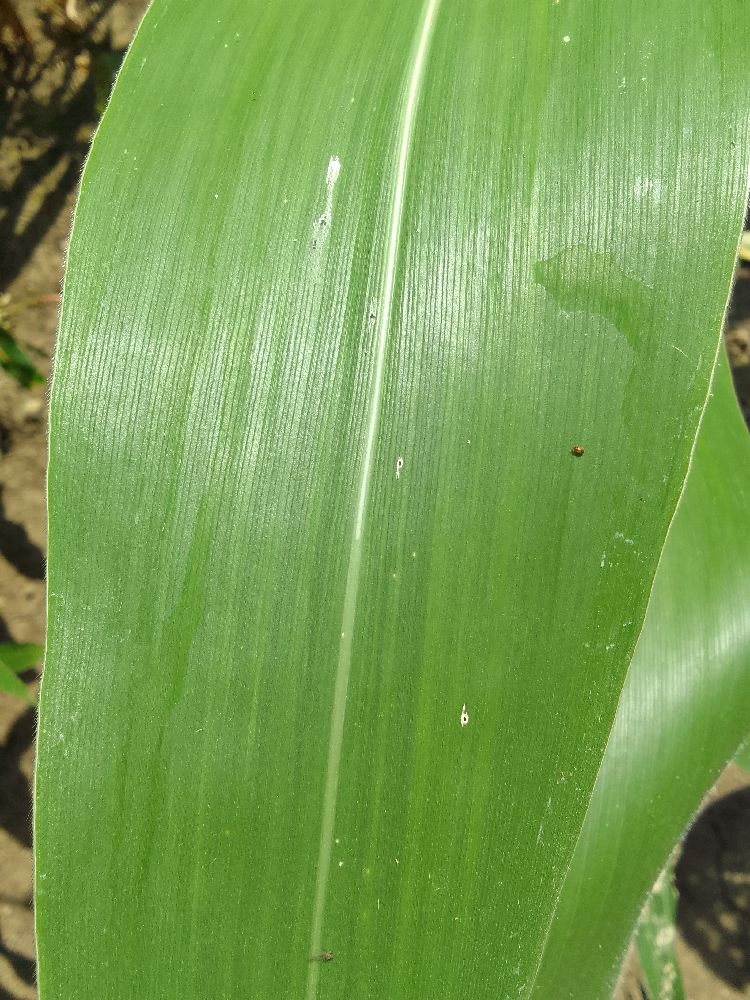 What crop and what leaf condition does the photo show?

maize, healthy
